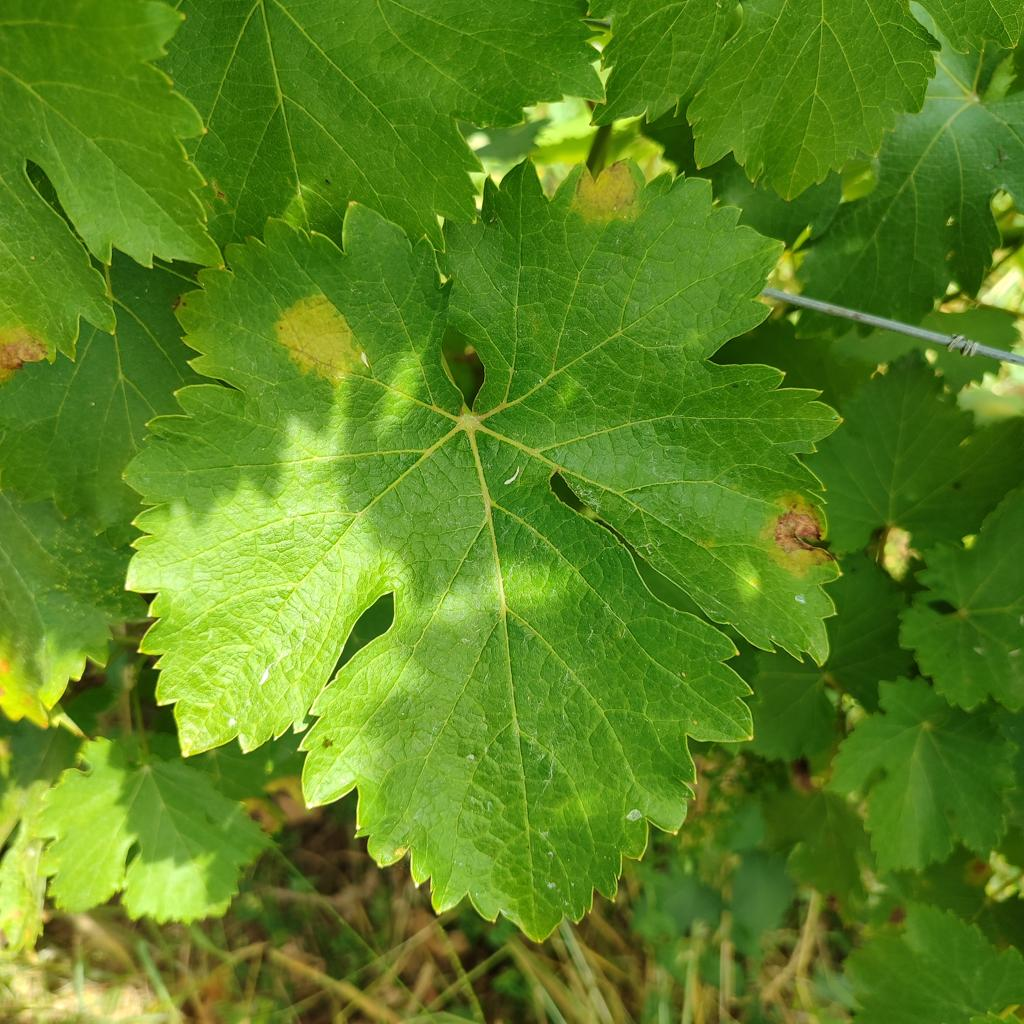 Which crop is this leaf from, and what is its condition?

grapevine, downy mildew
